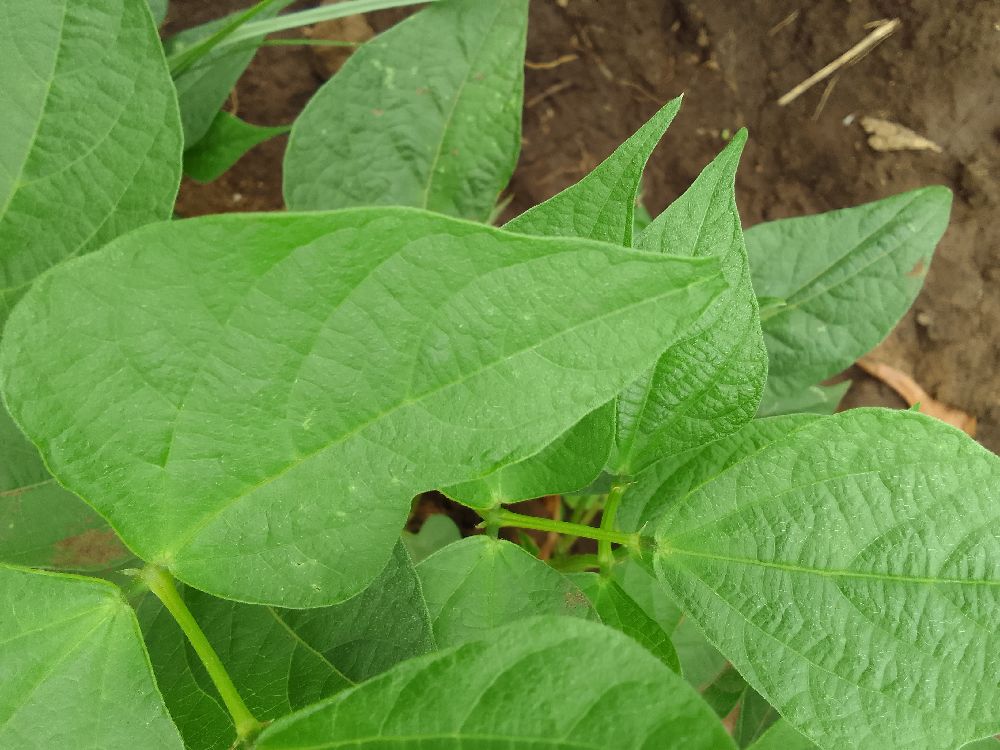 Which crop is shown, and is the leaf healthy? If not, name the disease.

common bean, healthy
